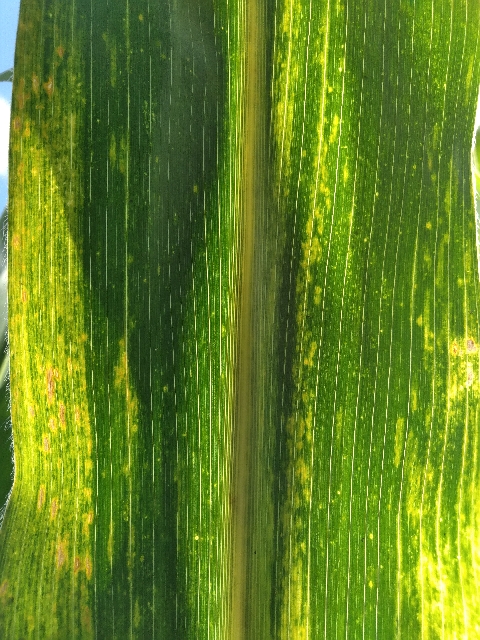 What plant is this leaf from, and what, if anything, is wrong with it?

maize, maize lethal necrosis
